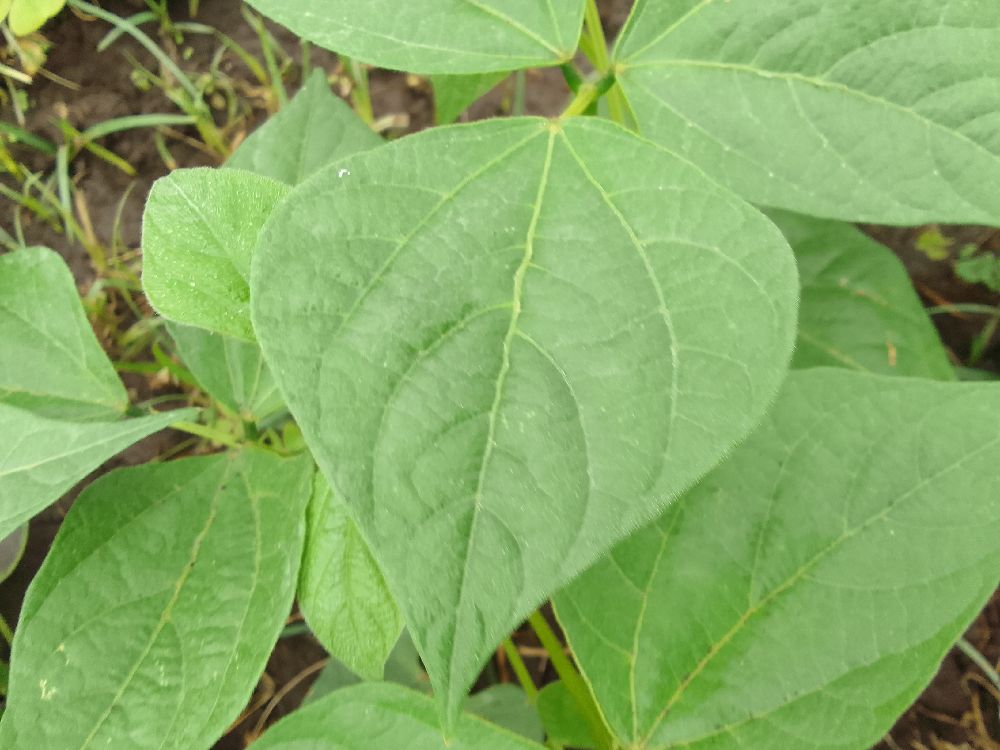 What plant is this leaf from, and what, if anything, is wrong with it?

common bean, healthy
